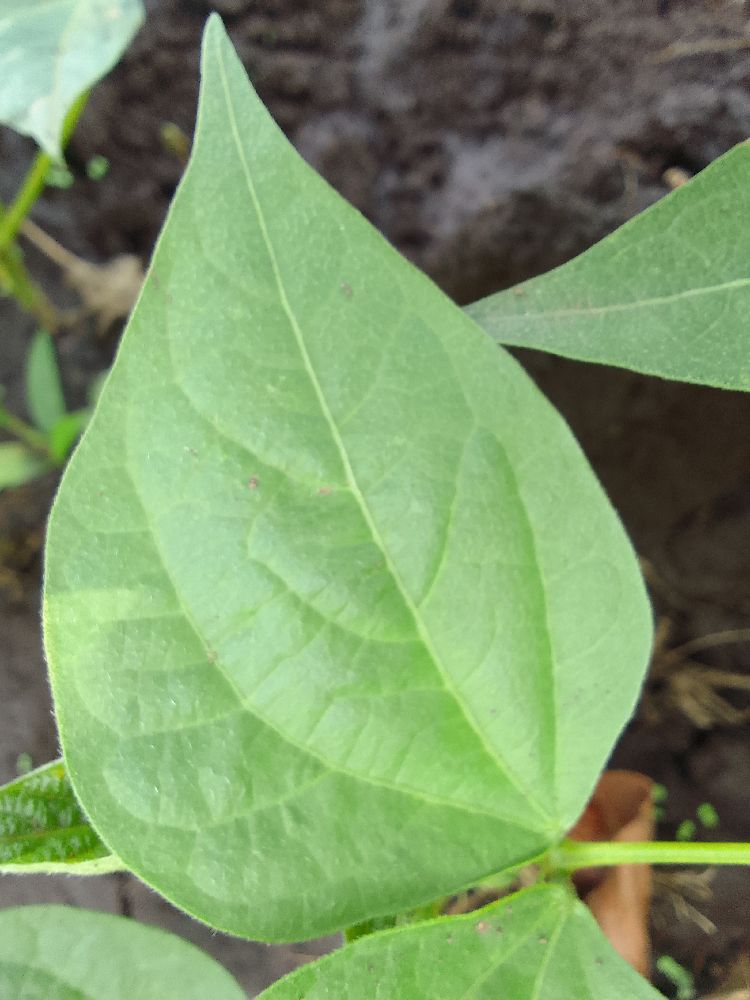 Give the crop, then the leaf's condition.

common bean, healthy
